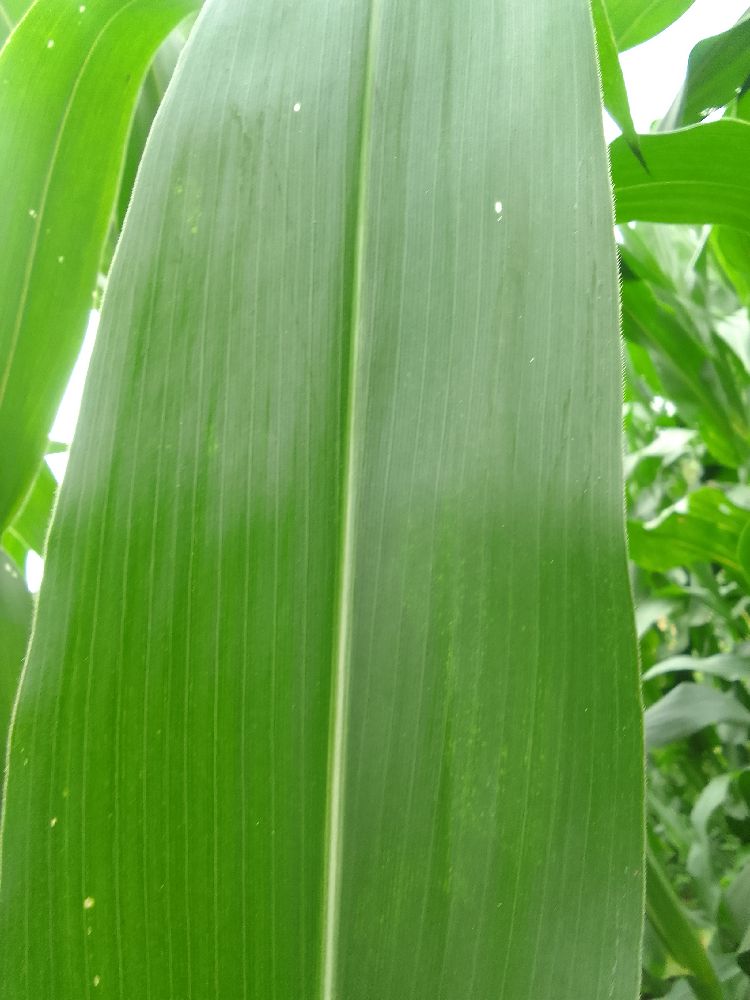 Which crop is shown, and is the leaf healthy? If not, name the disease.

maize, healthy
